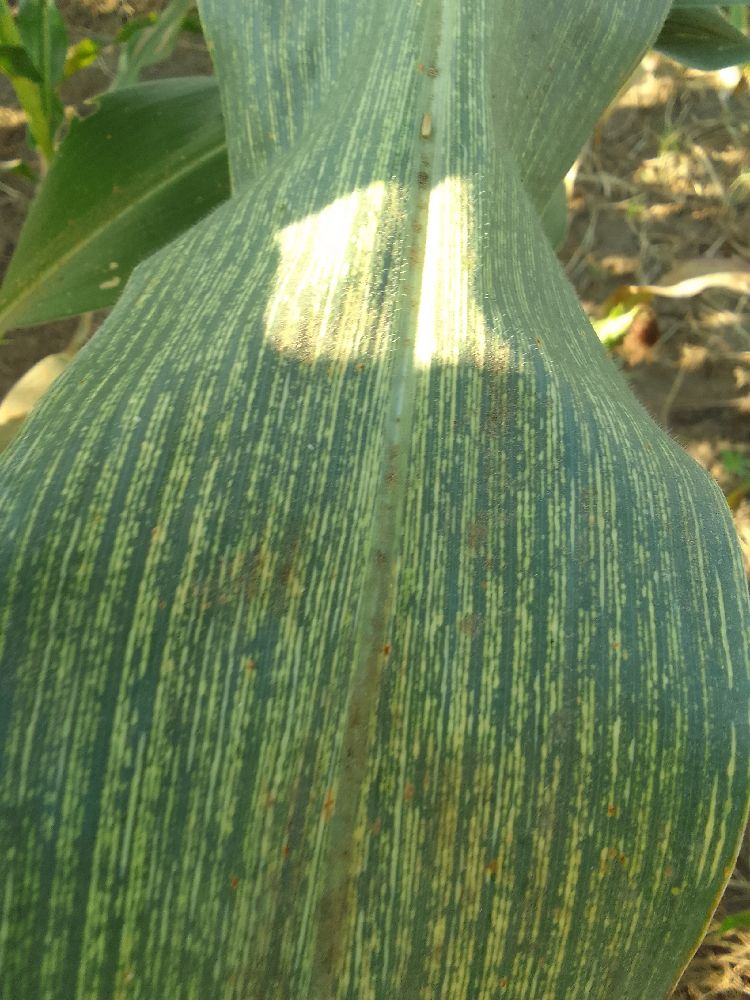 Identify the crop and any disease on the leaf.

maize, maize streak virus
